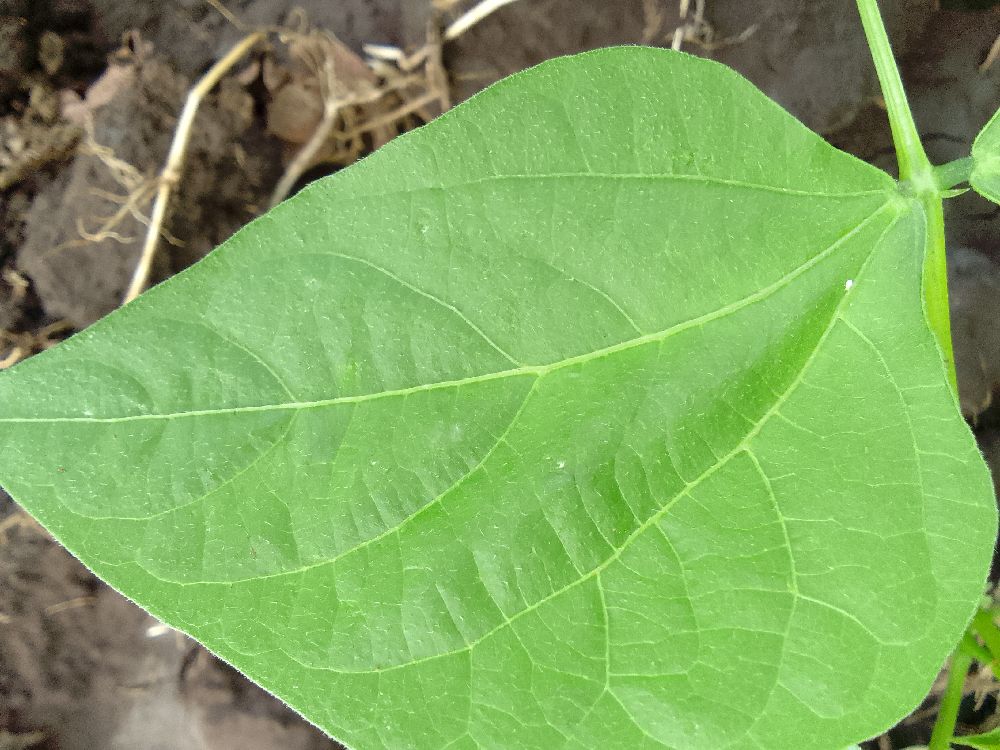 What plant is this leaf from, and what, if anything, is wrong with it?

common bean, healthy
